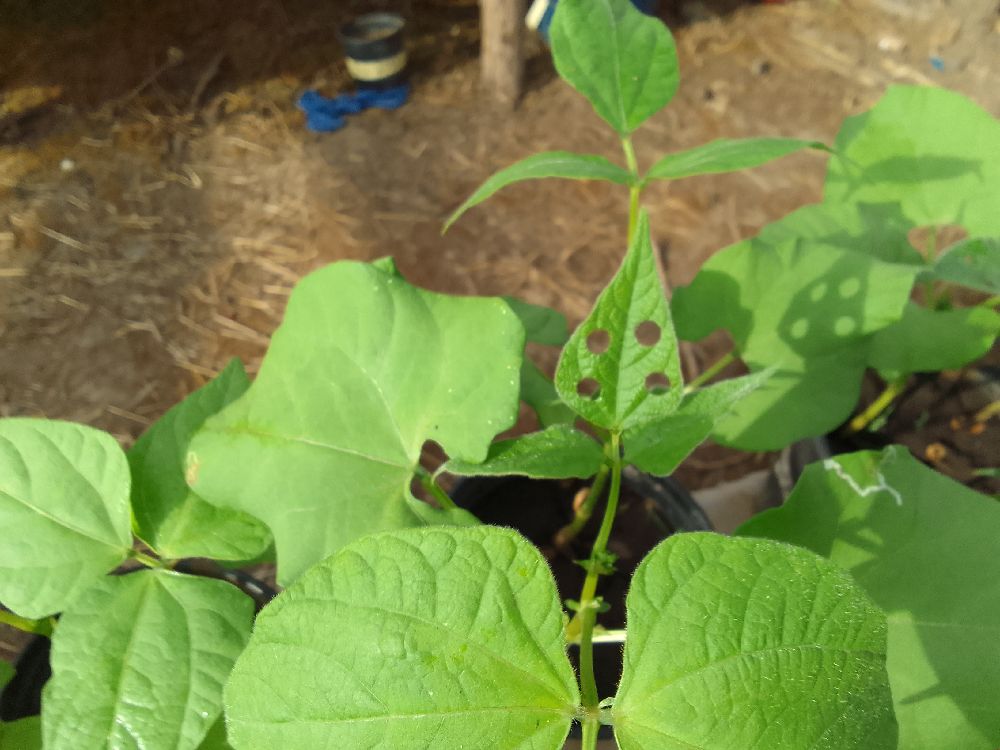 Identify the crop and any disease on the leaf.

common bean, healthy
